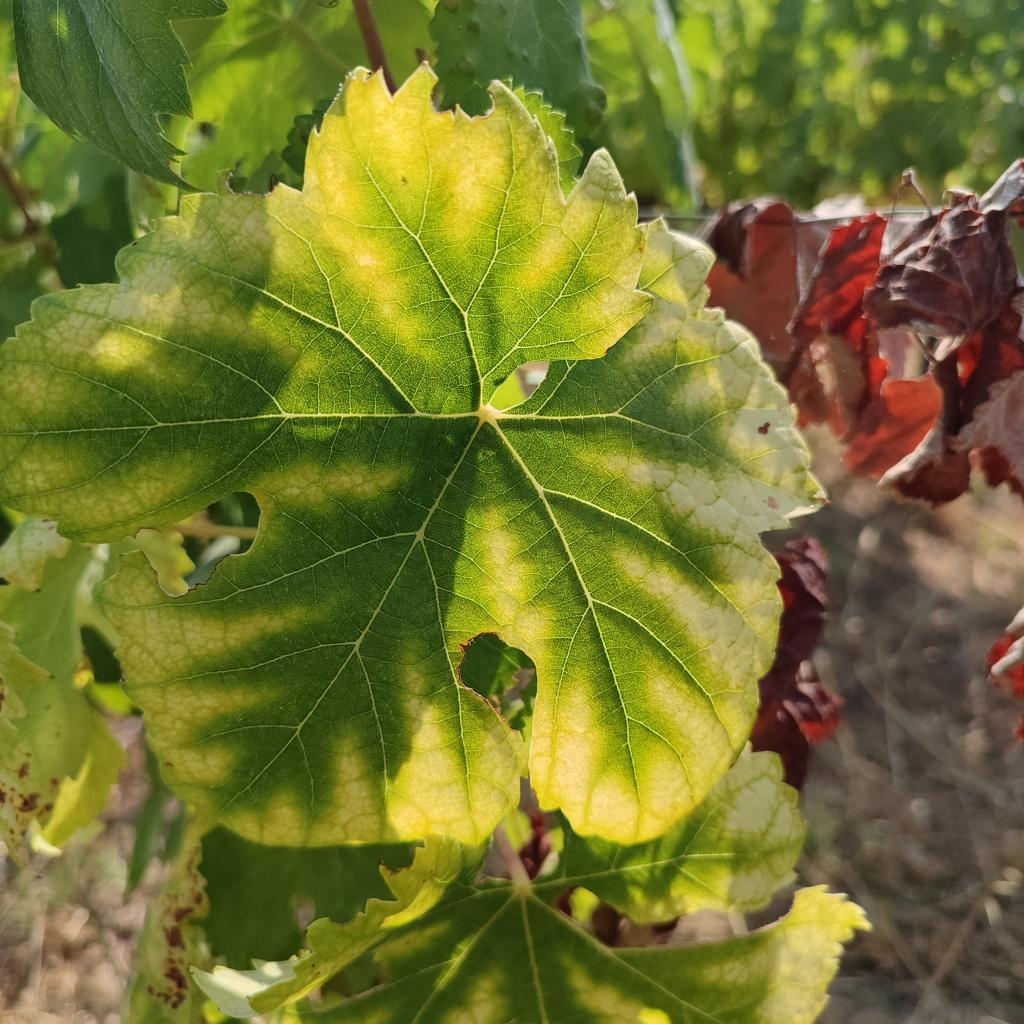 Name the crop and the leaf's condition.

grapevine, esca complex
